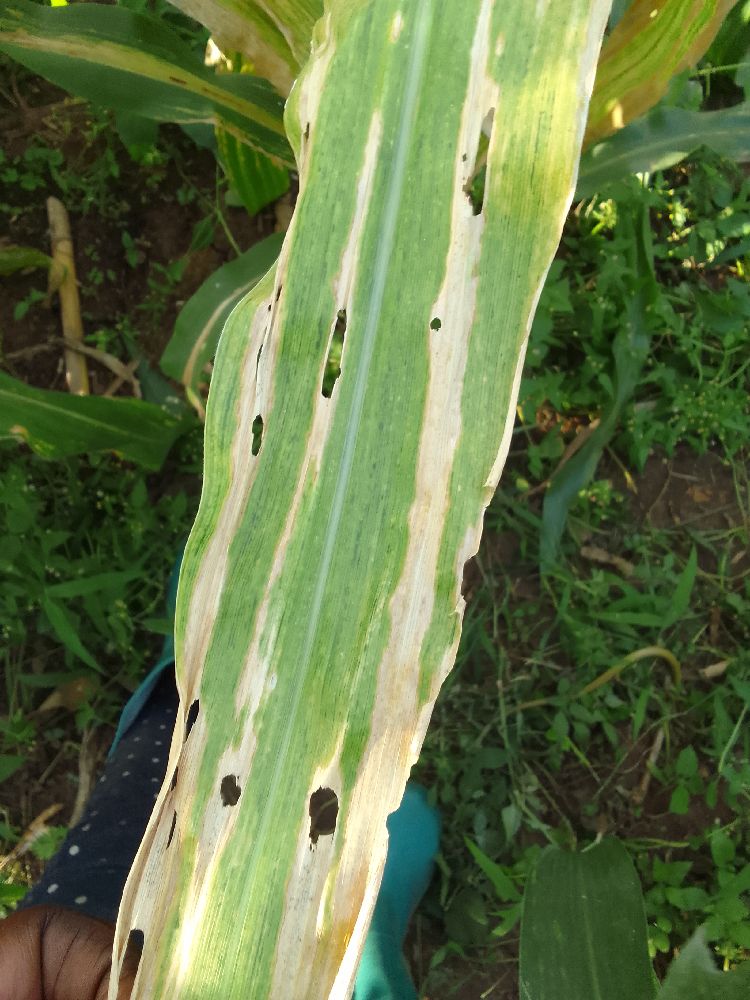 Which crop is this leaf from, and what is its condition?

maize, maize lethal necrosis
